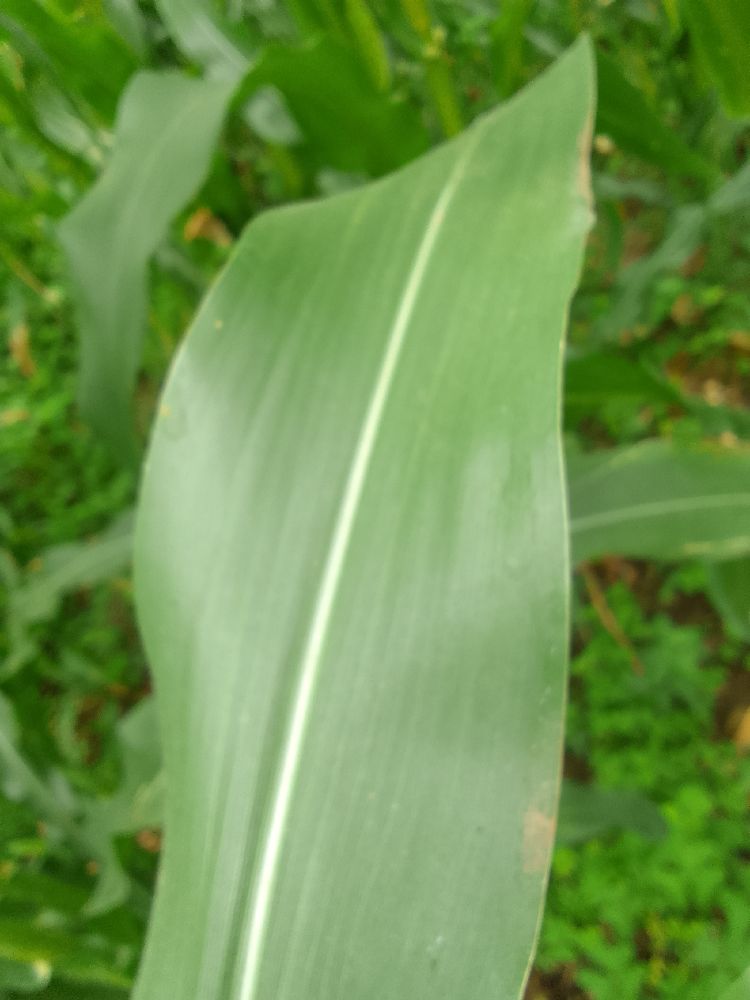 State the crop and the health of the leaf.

maize, healthy
